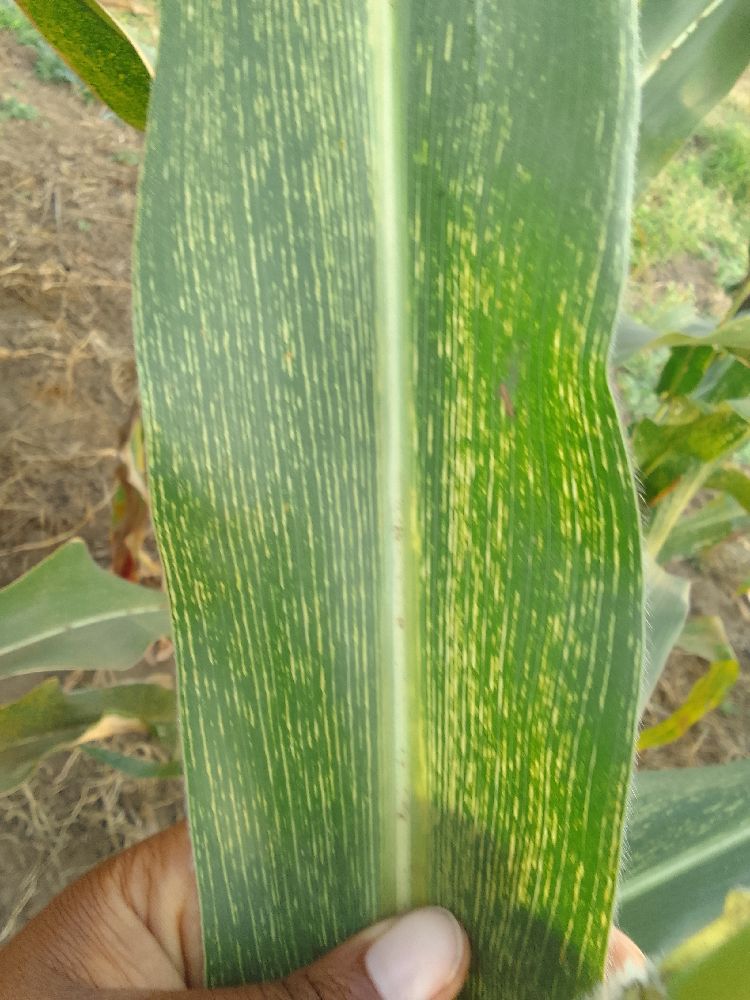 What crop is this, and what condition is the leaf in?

maize, maize streak virus
